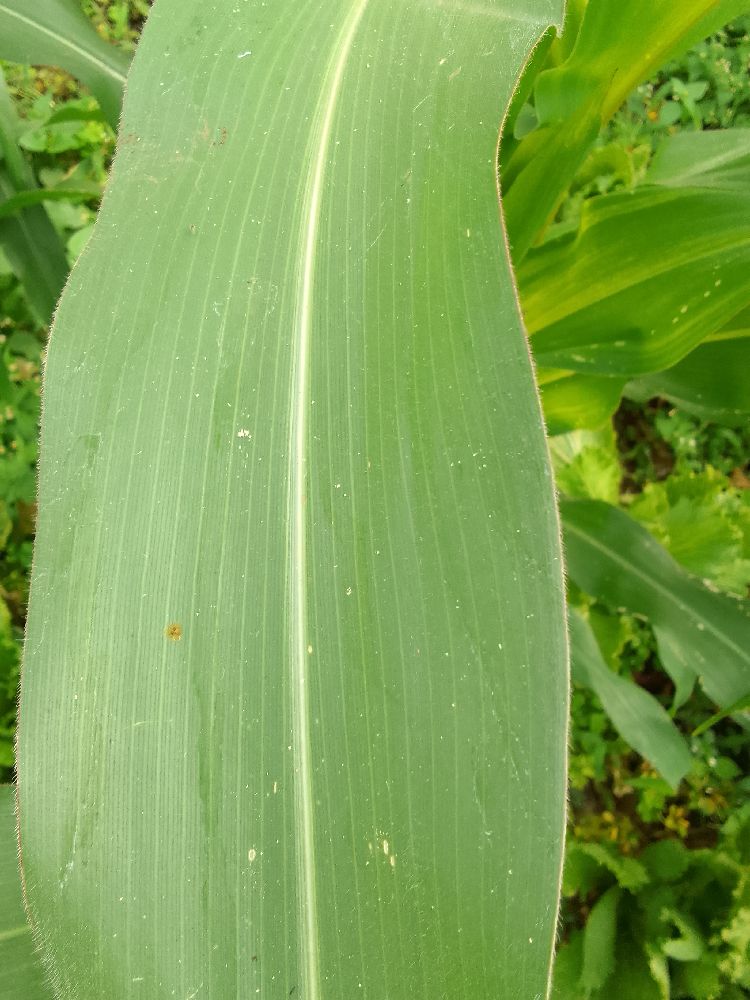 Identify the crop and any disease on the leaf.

maize, healthy
